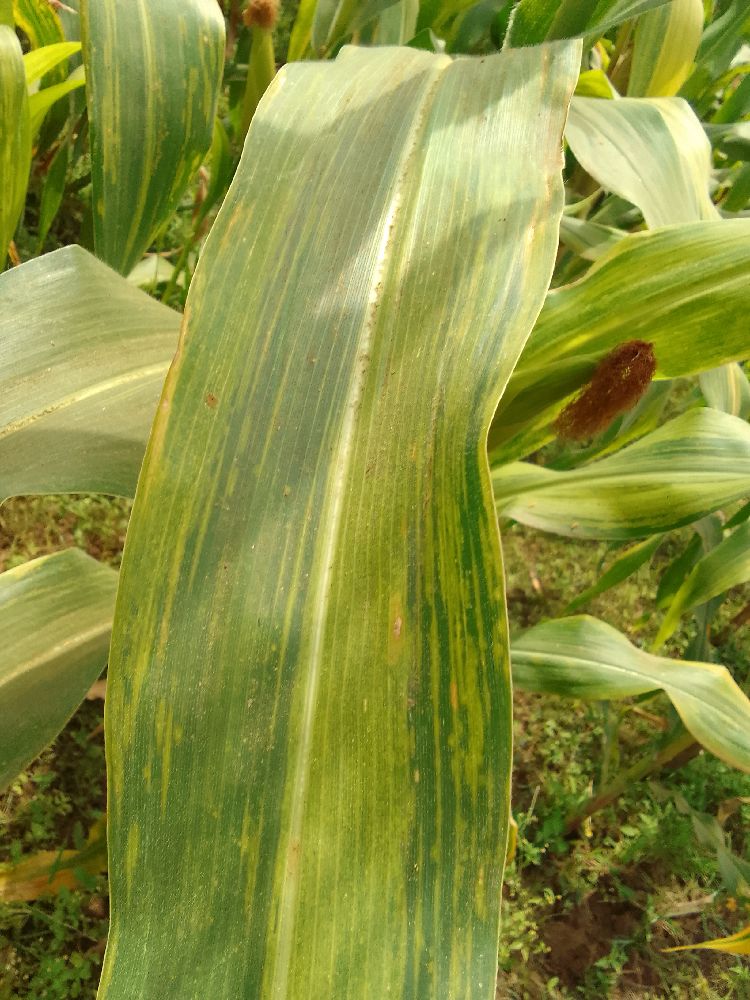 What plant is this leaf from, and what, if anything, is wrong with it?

maize, maize lethal necrosis
